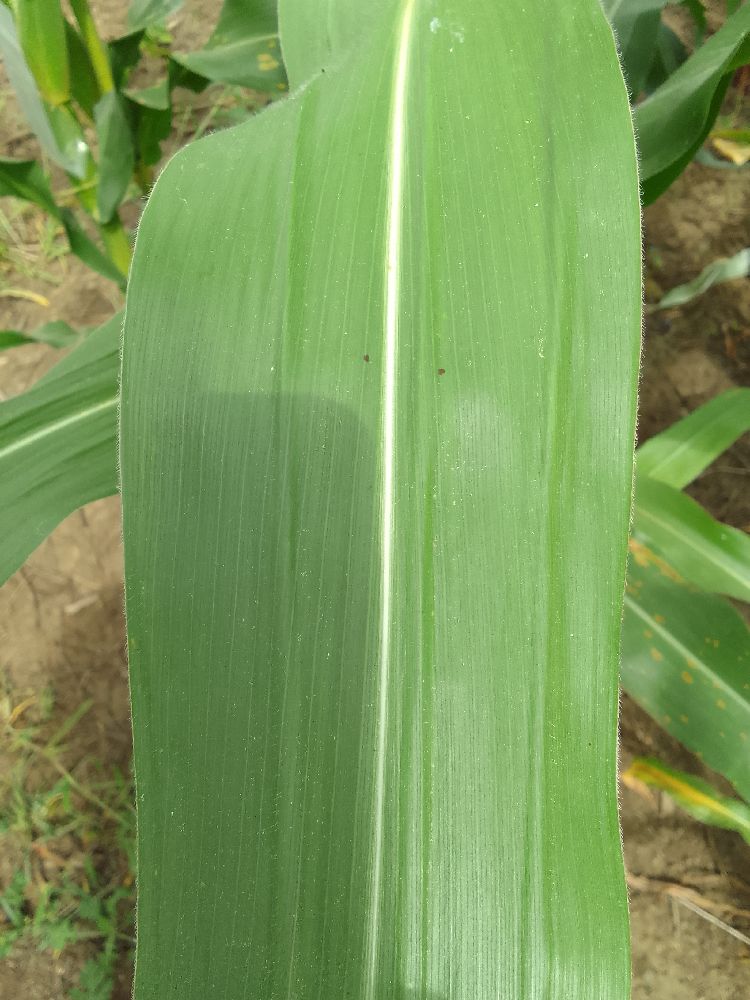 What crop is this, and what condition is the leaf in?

maize, healthy
